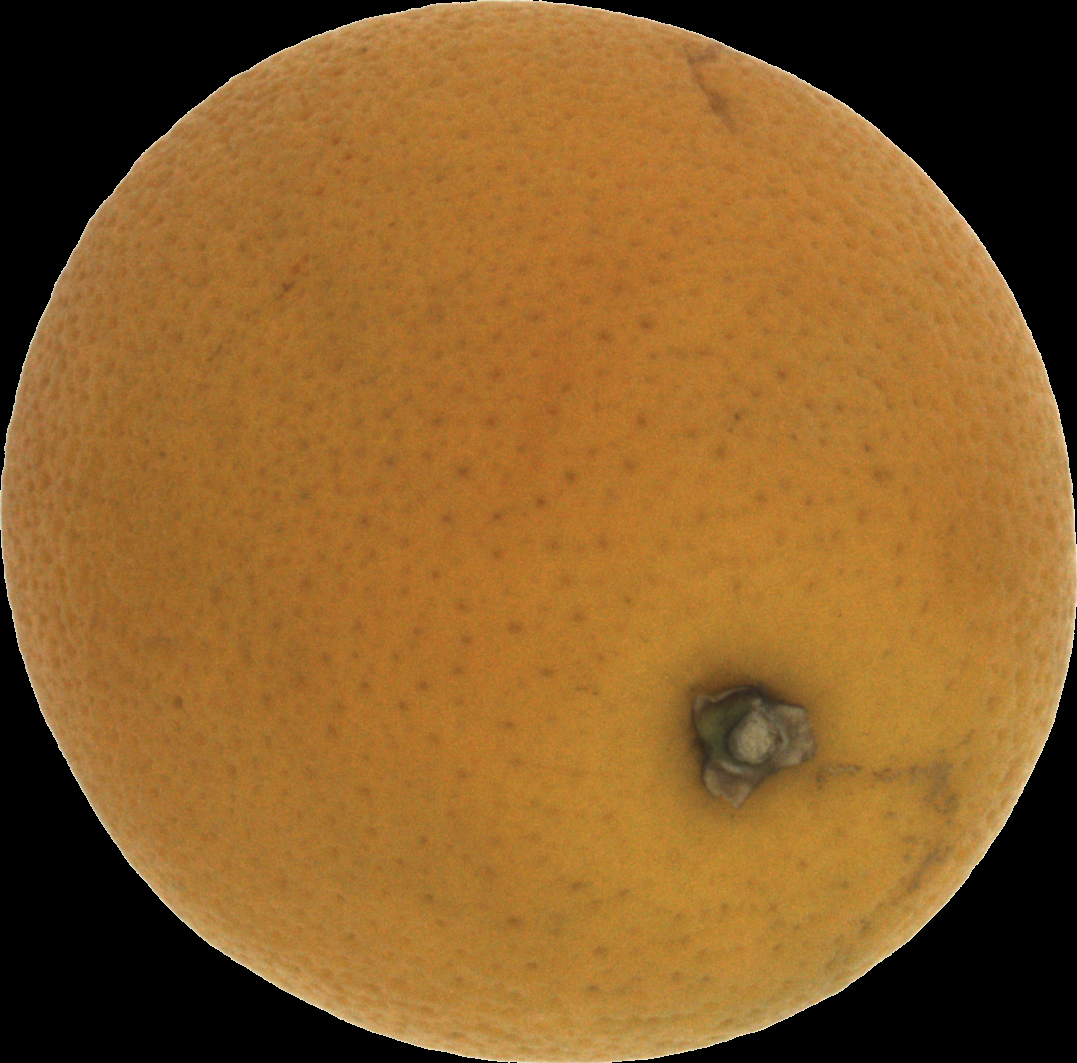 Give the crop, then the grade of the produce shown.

orange, bad
